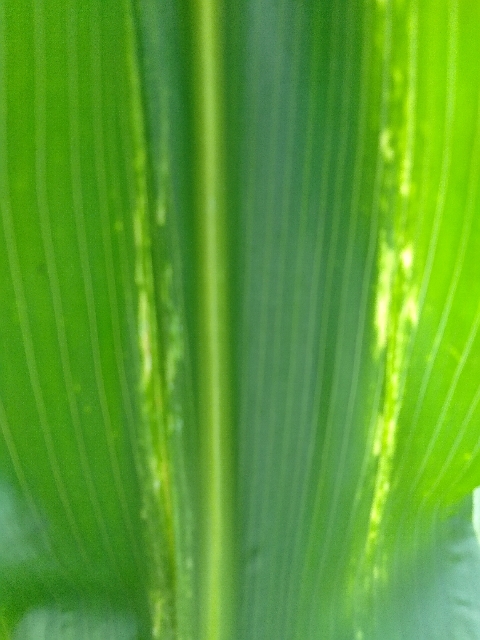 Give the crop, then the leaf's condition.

maize, maize lethal necrosis
